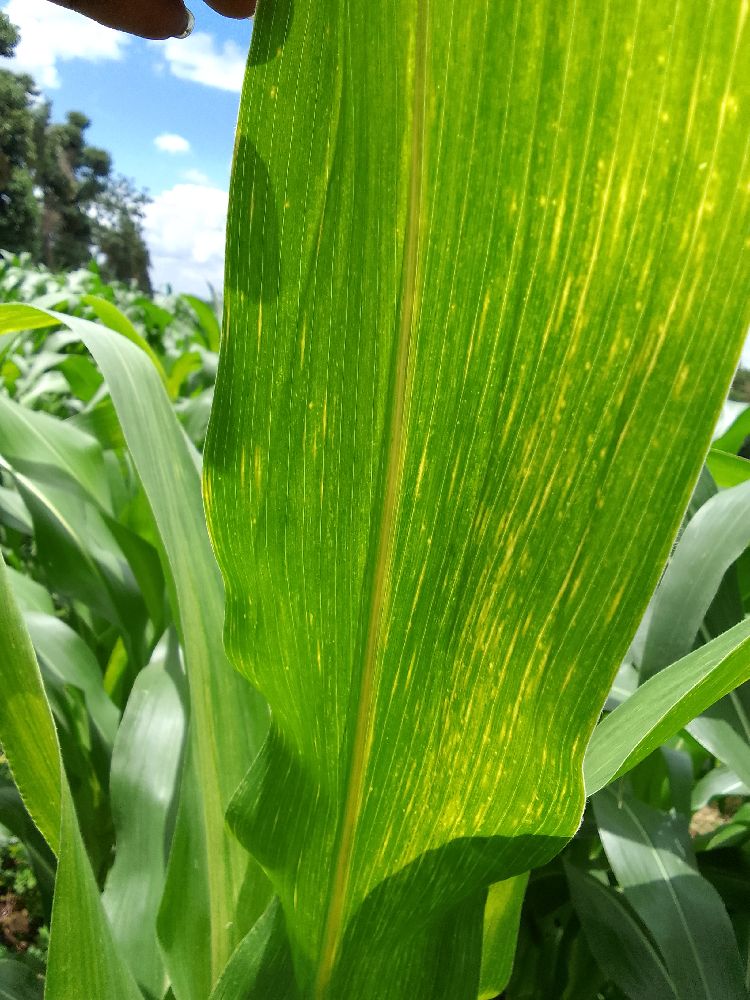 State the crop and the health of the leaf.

maize, maize lethal necrosis
